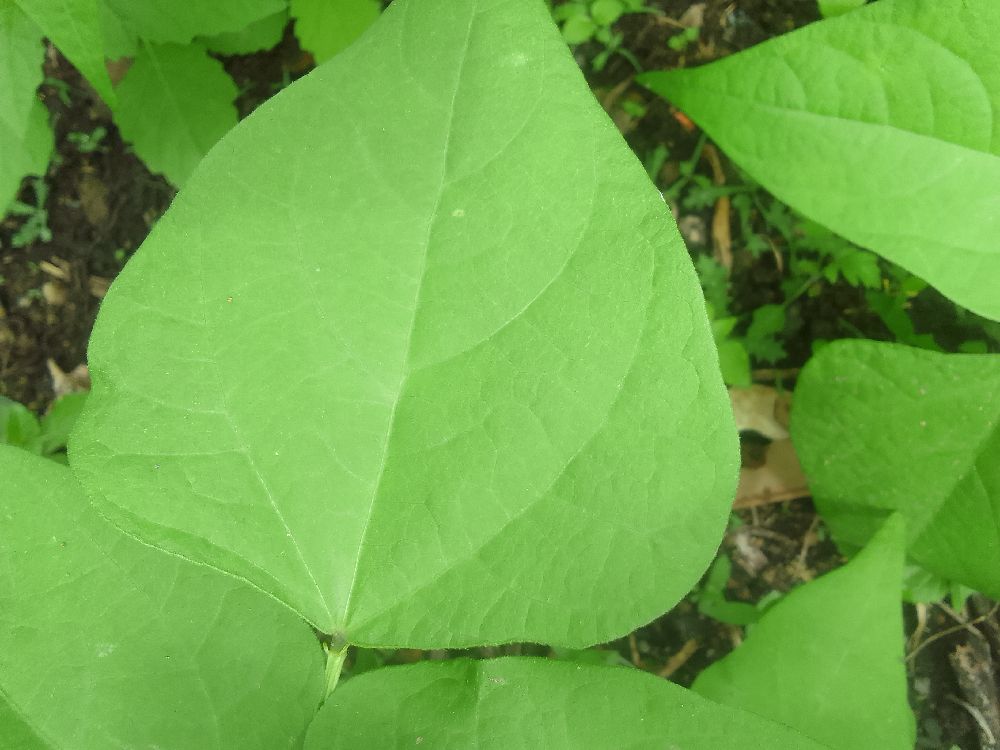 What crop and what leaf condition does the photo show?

common bean, healthy
